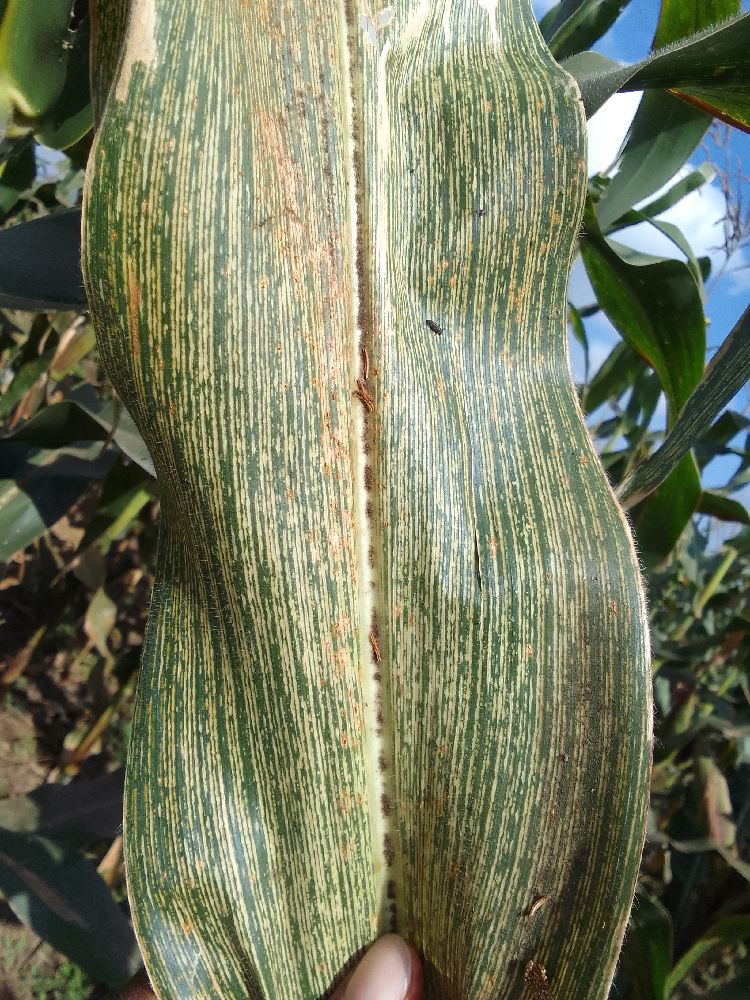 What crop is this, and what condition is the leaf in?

maize, maize streak virus
